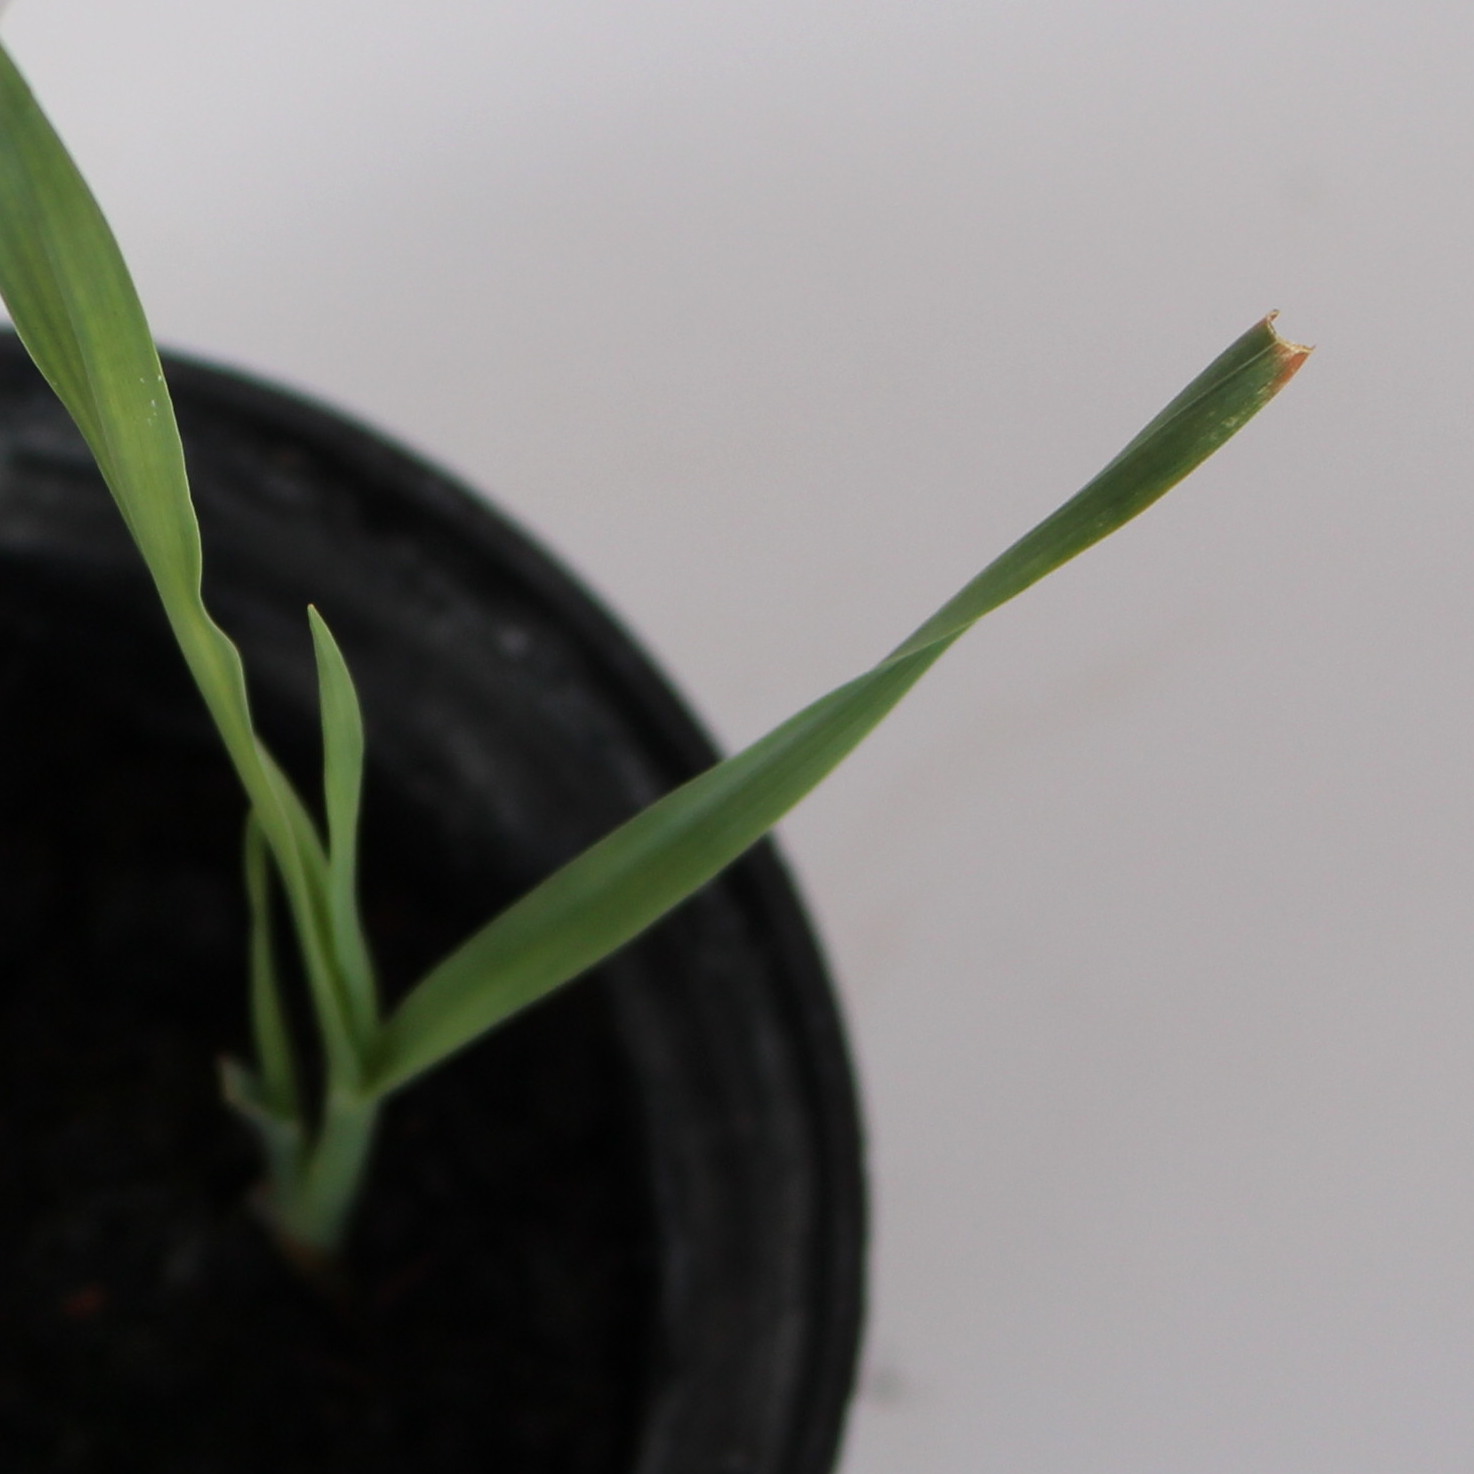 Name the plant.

Avena sterilis
